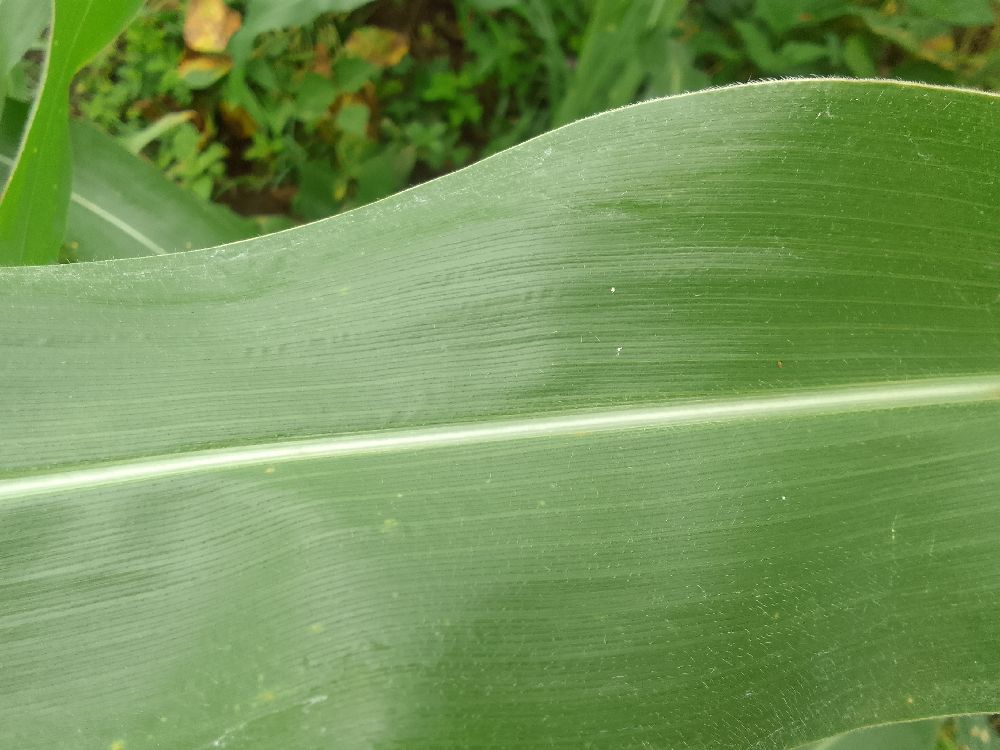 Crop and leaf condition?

maize, healthy
